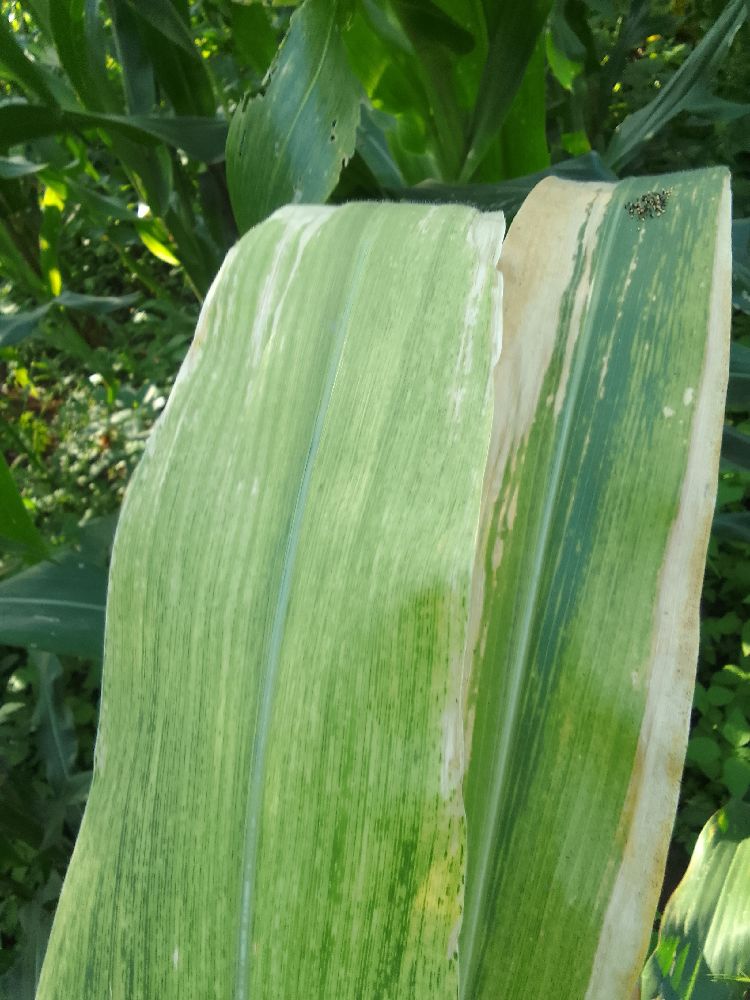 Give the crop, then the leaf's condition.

maize, maize lethal necrosis
